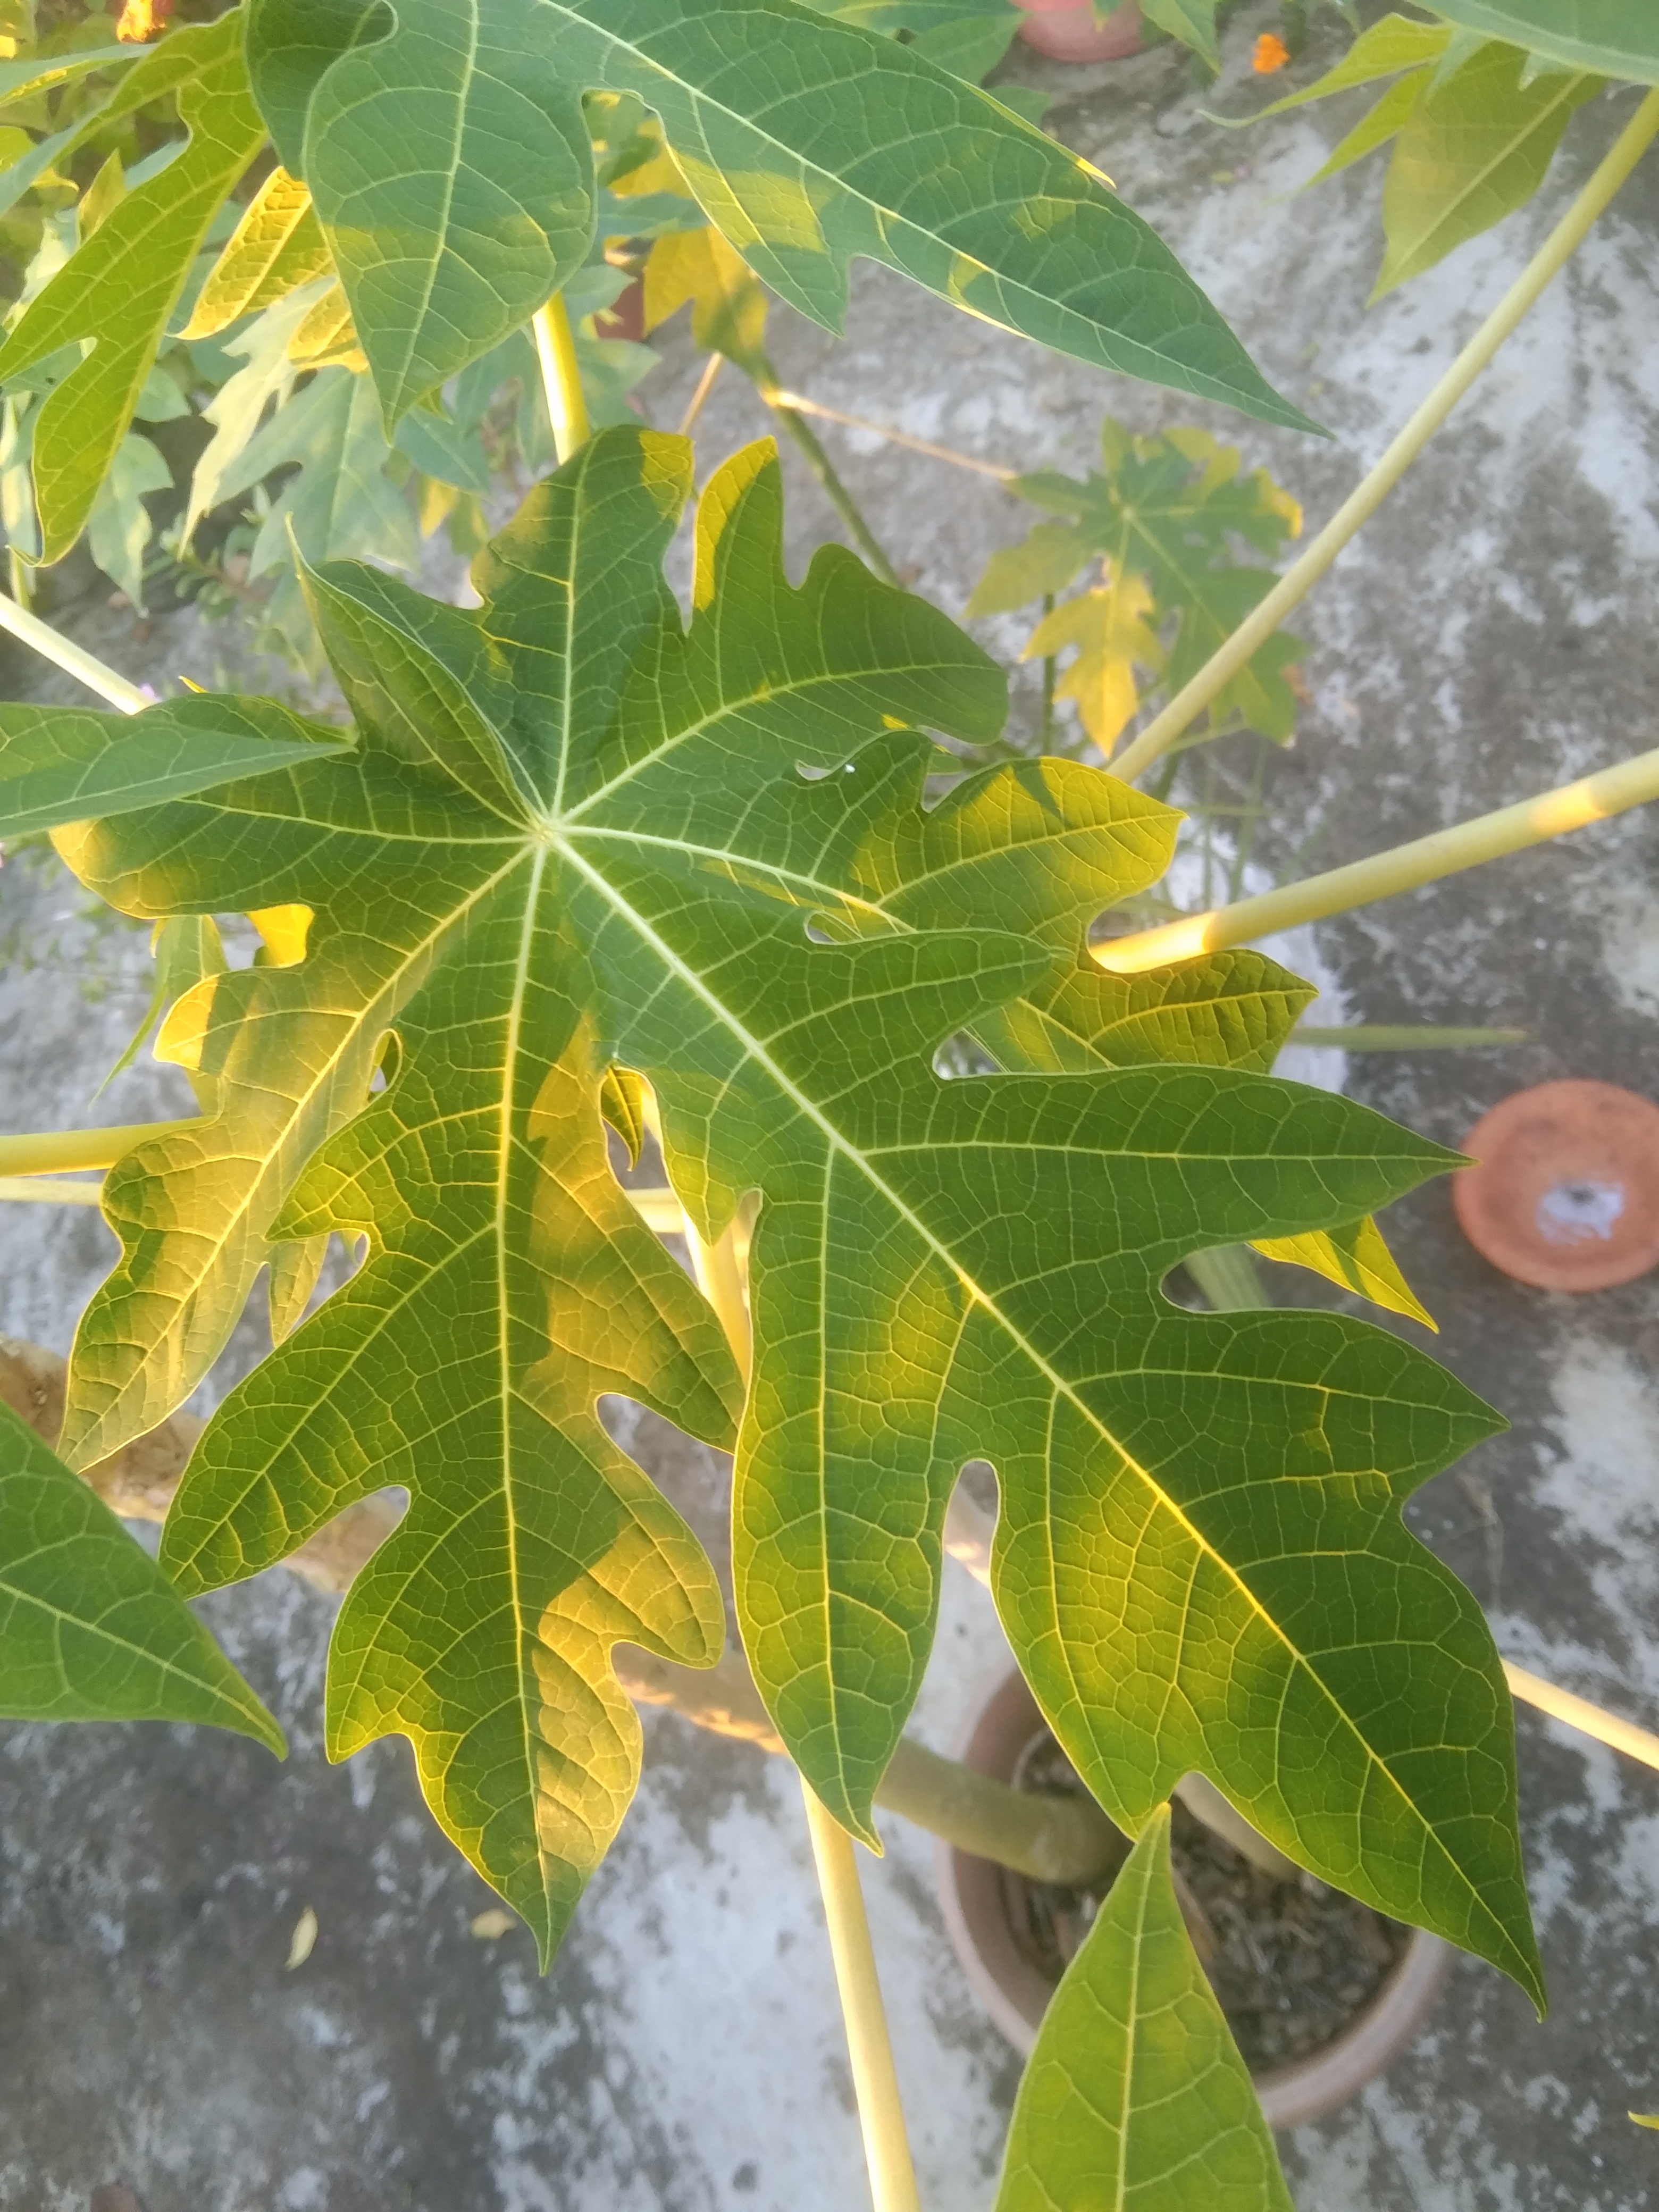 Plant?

papaya
